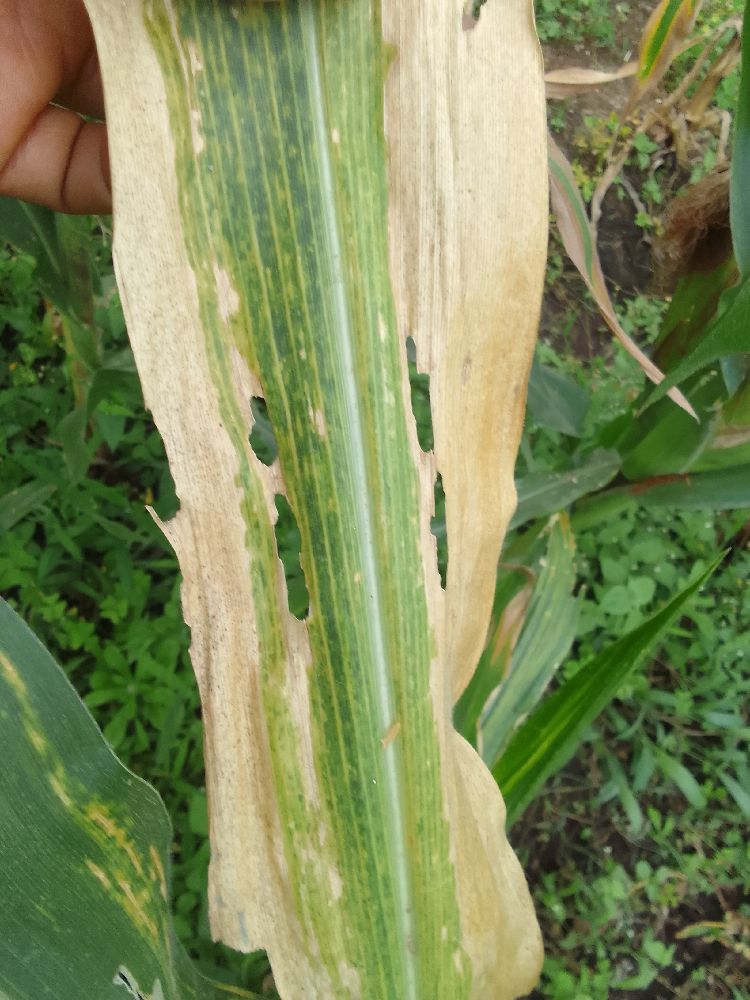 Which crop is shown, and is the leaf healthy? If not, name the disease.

maize, maize lethal necrosis
